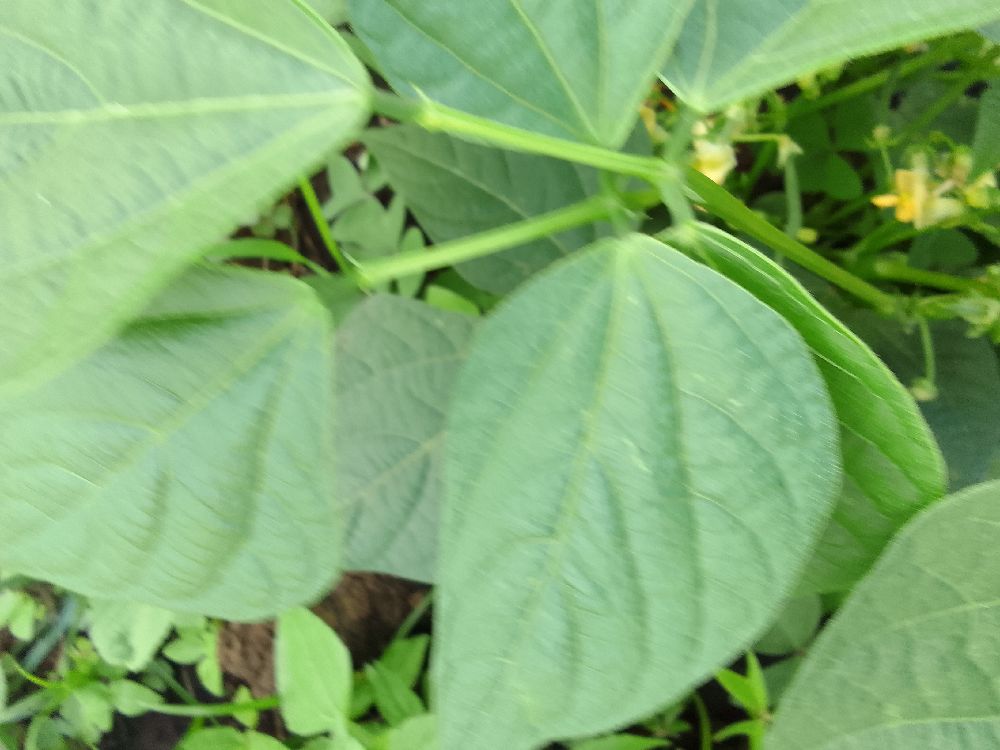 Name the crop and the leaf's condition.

common bean, healthy
